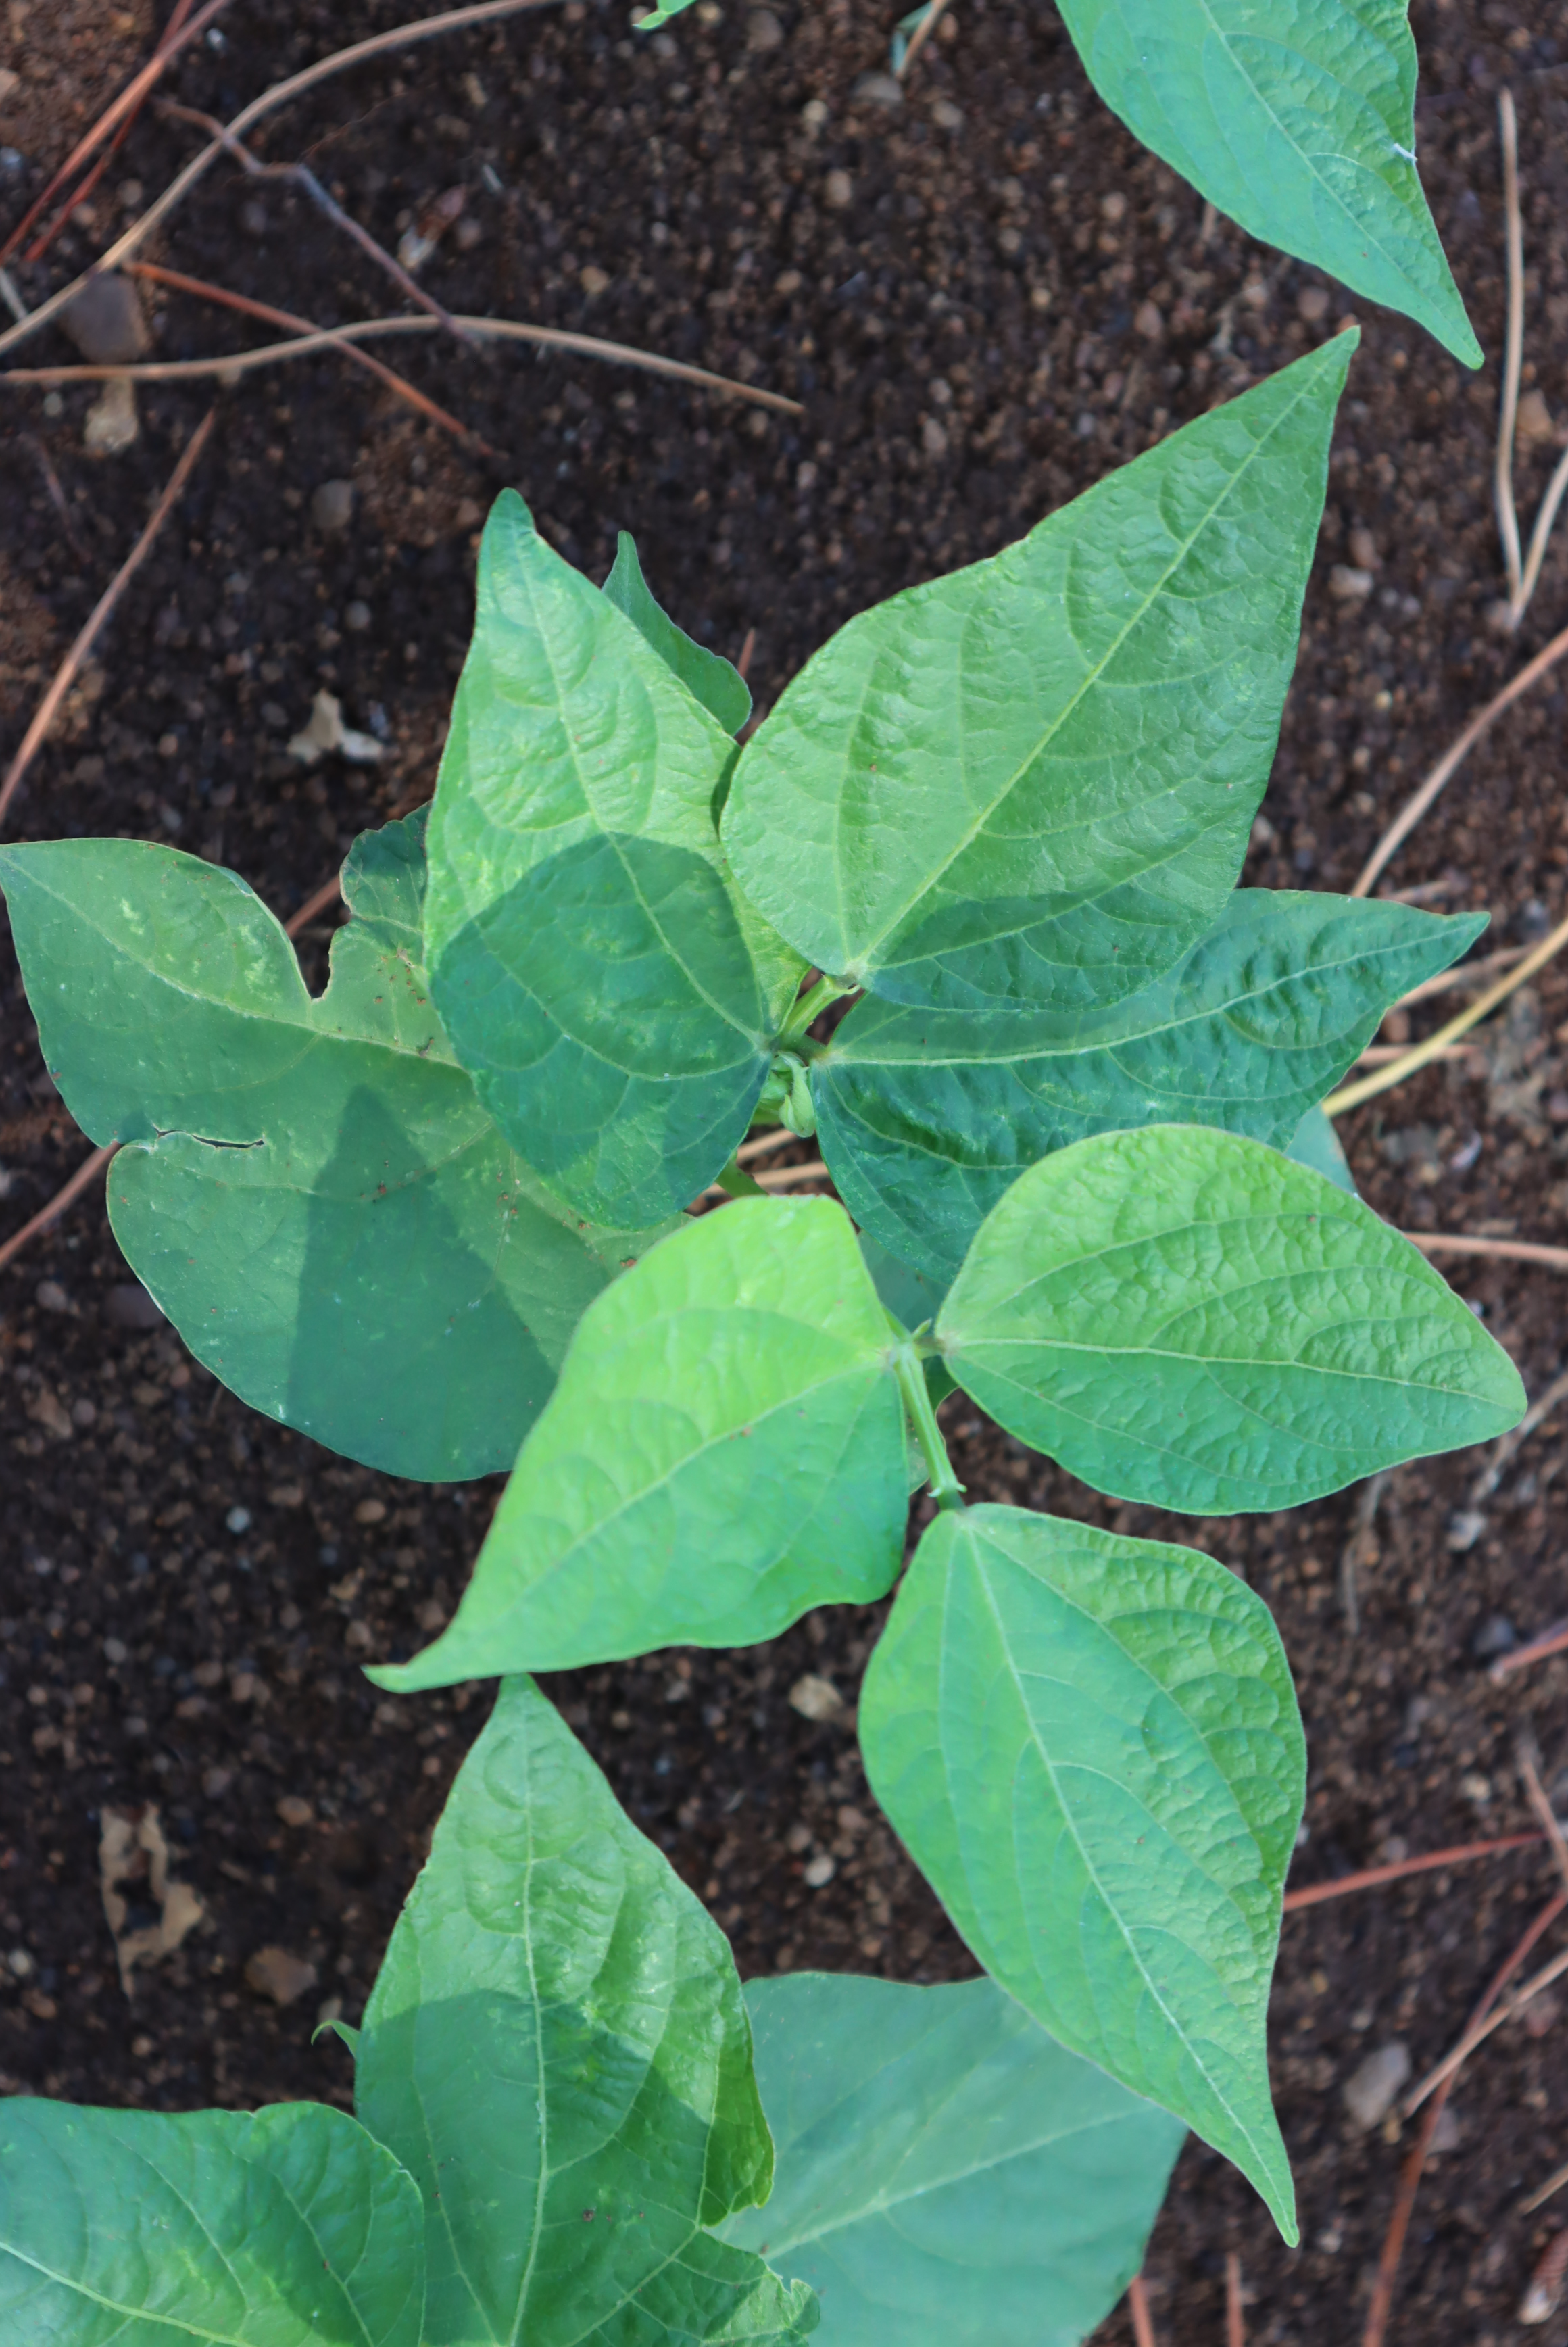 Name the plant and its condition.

peas, phytophagous
